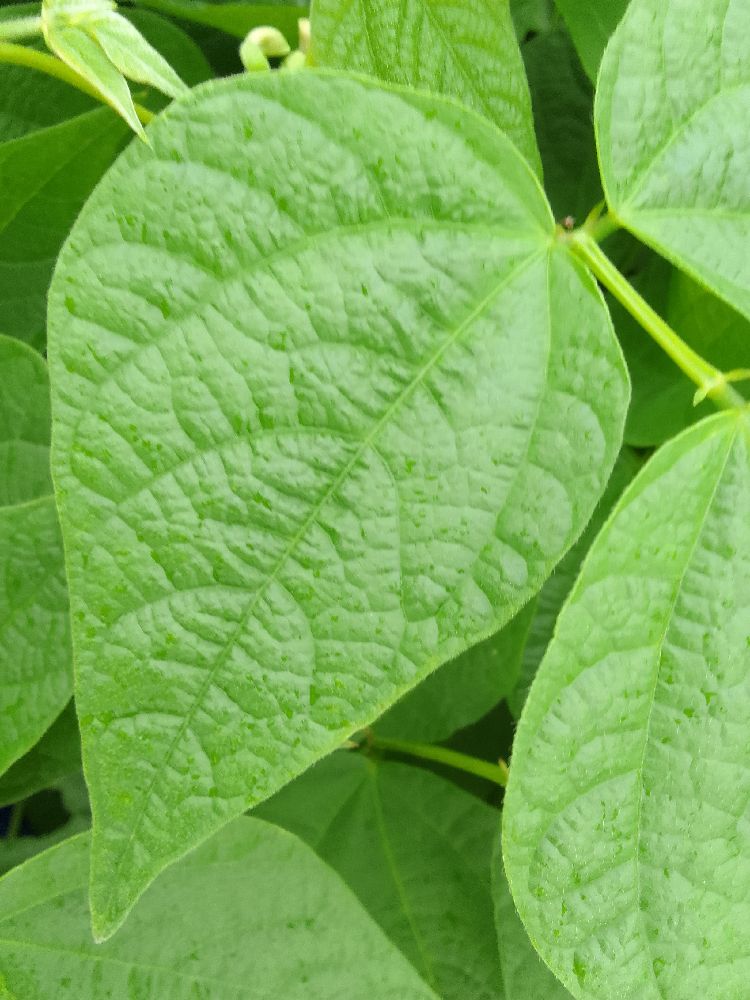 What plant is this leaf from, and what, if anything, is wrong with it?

common bean, healthy
